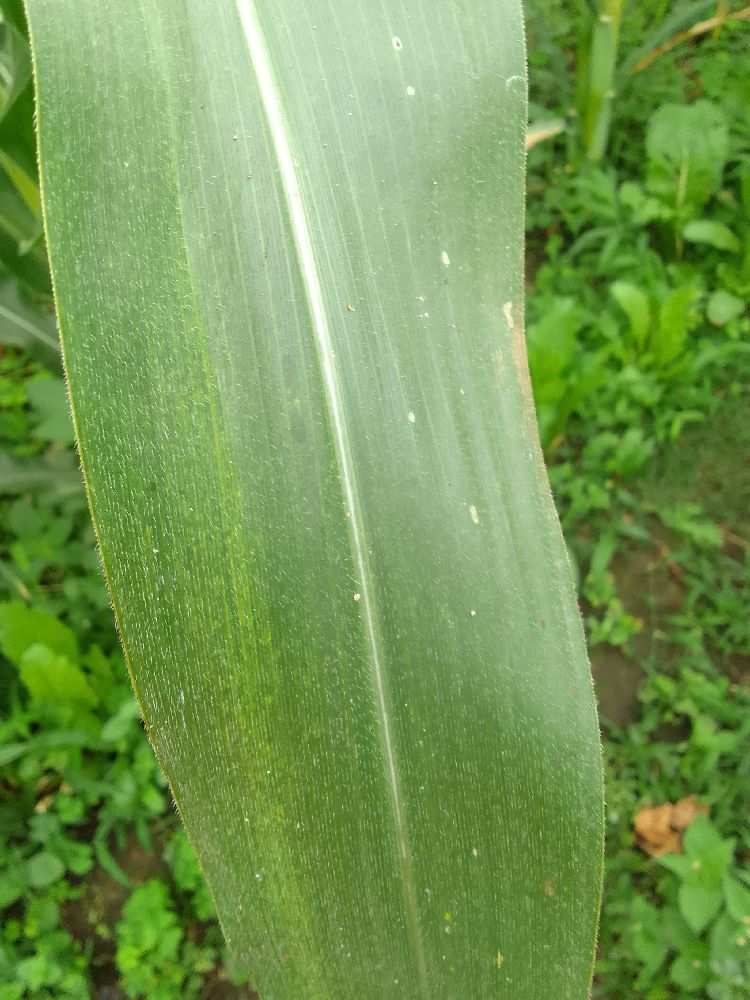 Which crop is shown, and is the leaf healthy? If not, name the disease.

maize, healthy
